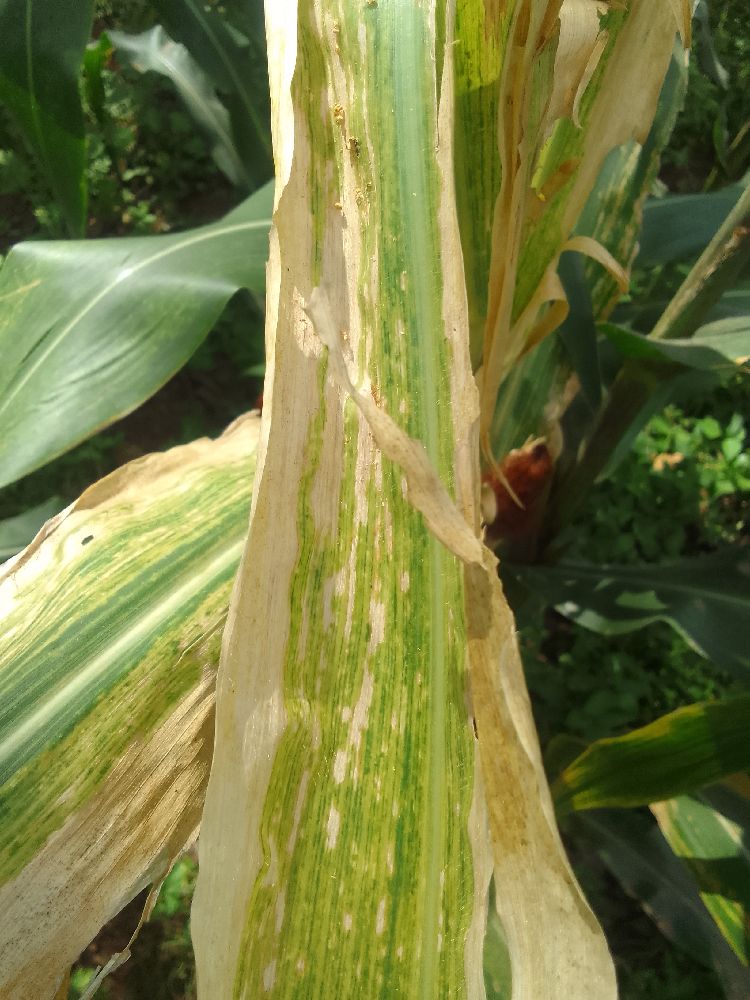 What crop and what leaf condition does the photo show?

maize, maize lethal necrosis
